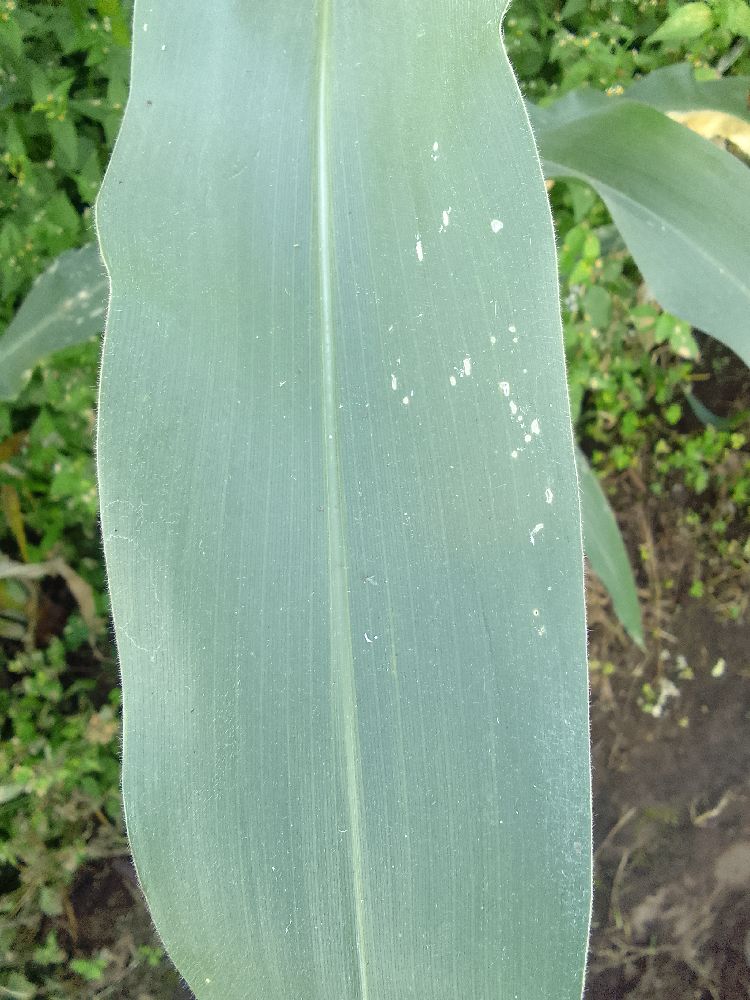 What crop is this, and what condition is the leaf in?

maize, healthy
